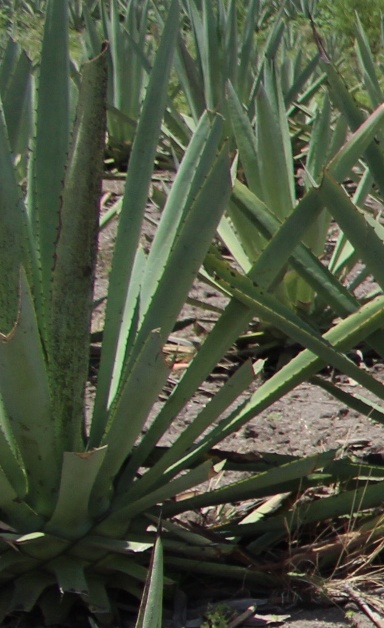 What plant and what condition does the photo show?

agave, spotted
